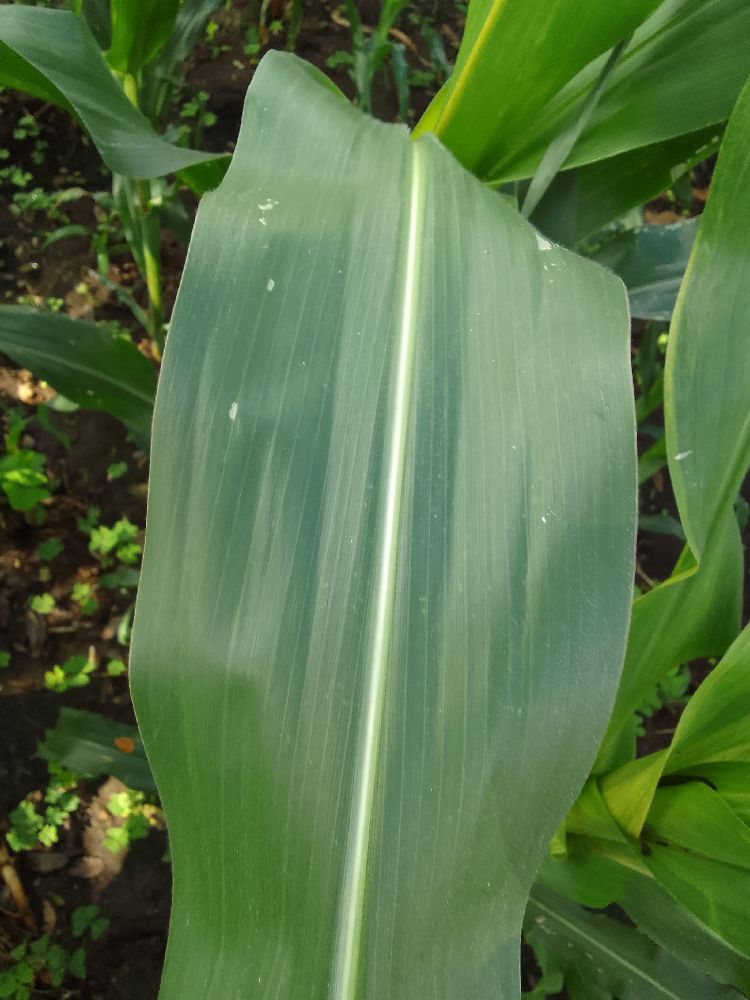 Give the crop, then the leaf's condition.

maize, healthy
